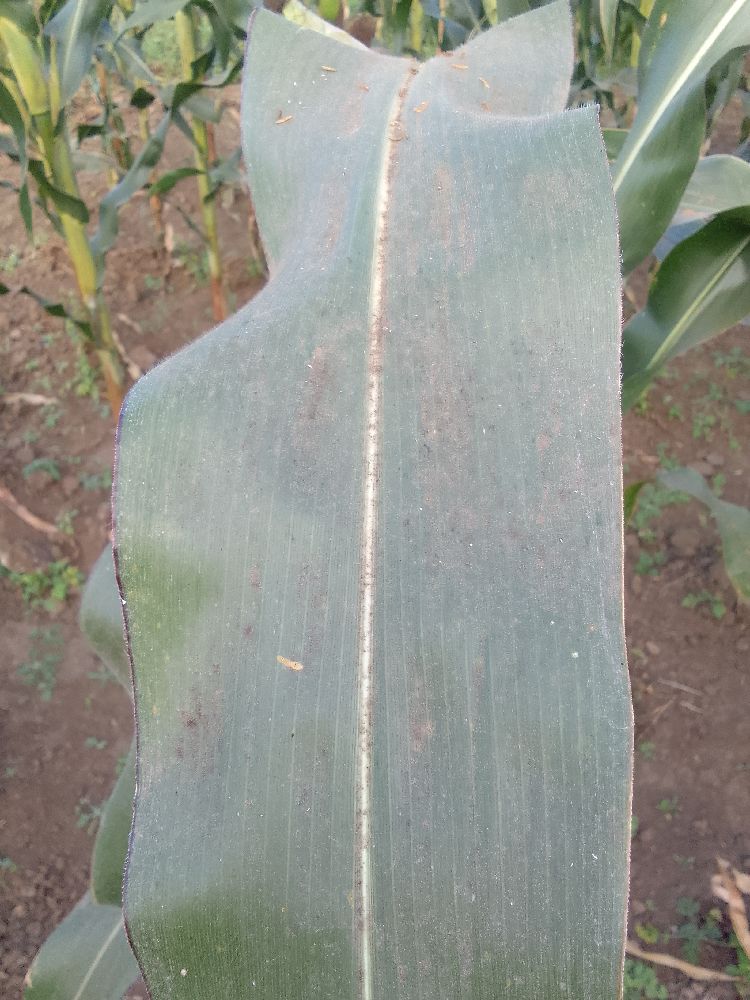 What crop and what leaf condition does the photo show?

maize, healthy
